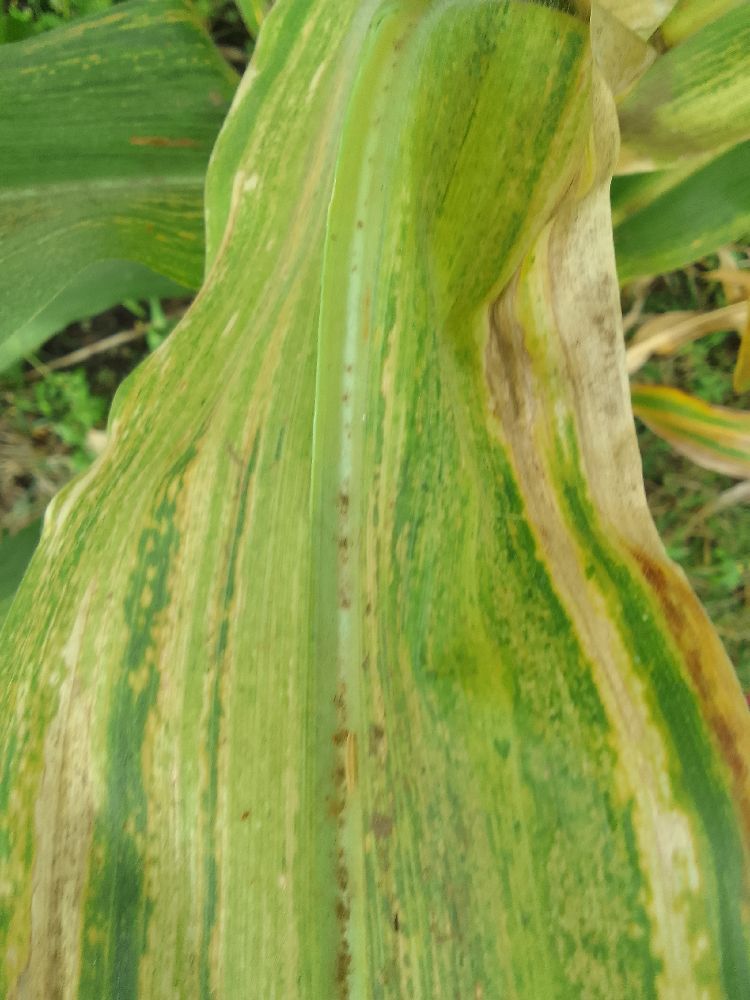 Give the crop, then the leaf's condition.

maize, maize lethal necrosis
